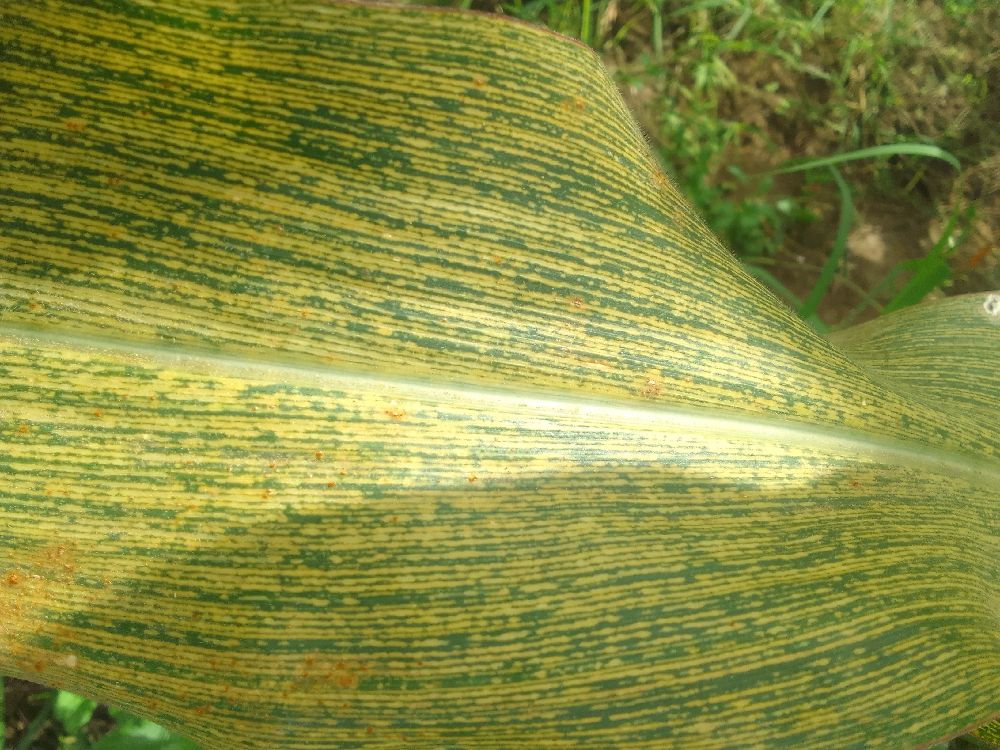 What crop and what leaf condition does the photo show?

maize, maize streak virus
